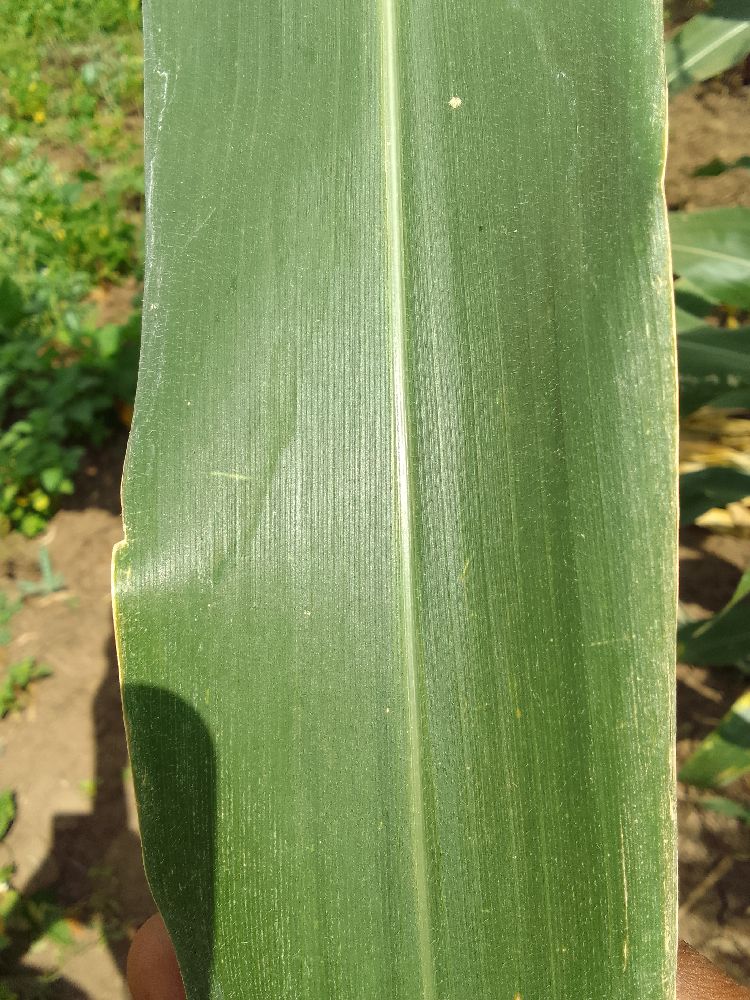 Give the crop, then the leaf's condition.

maize, healthy
